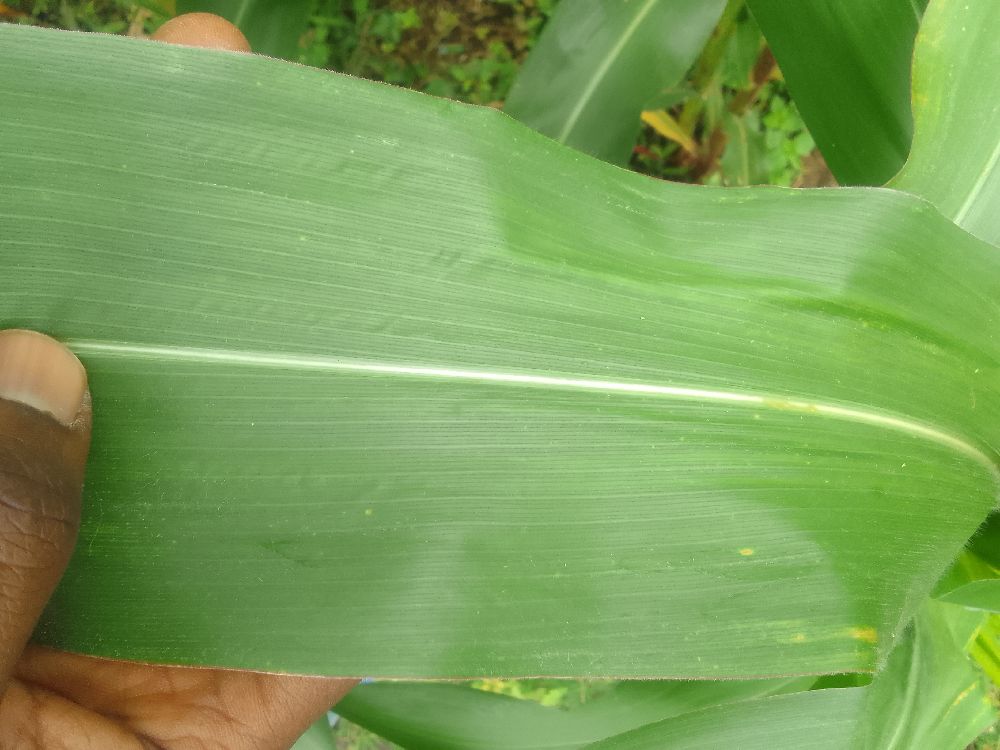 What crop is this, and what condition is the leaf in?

maize, healthy
